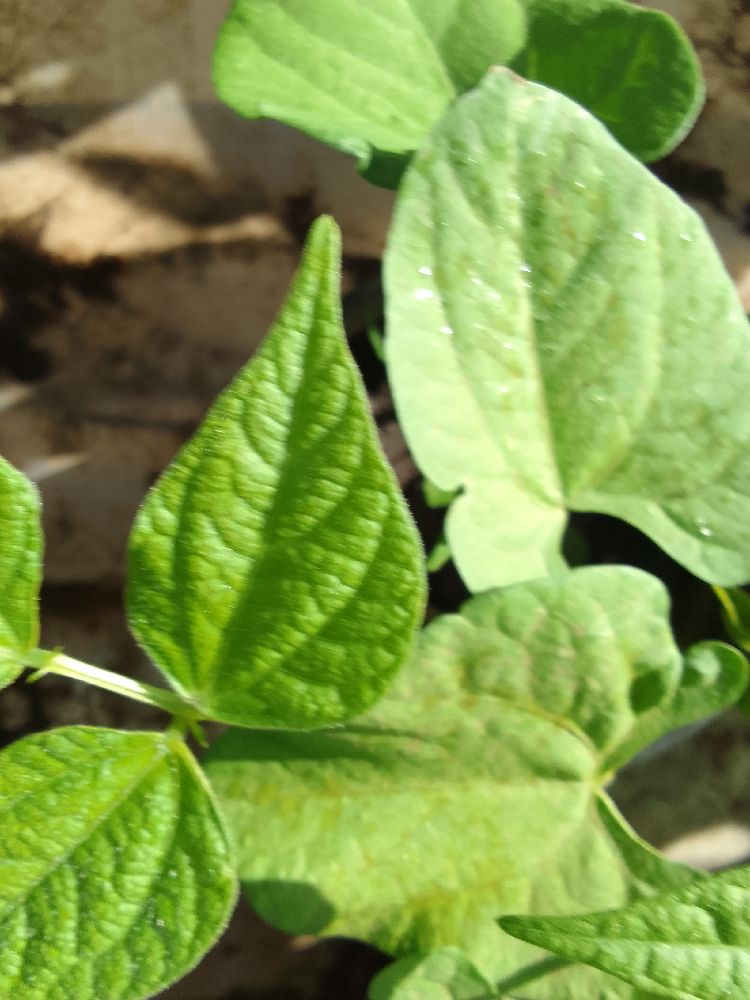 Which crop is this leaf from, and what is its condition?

common bean, healthy
